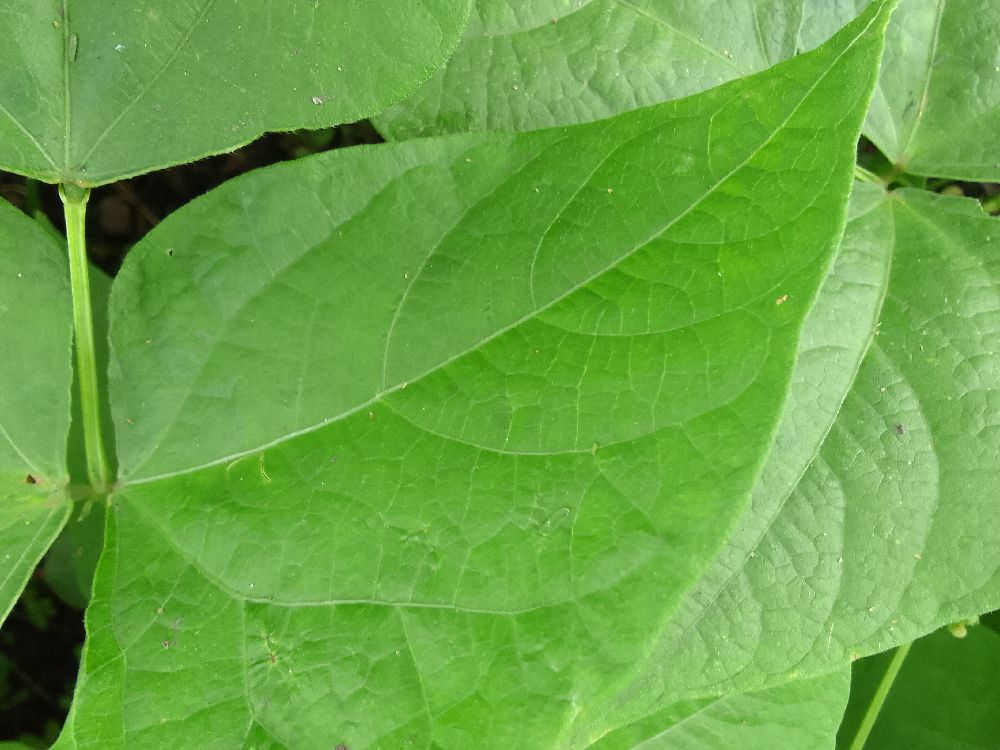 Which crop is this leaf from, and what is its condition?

common bean, healthy
